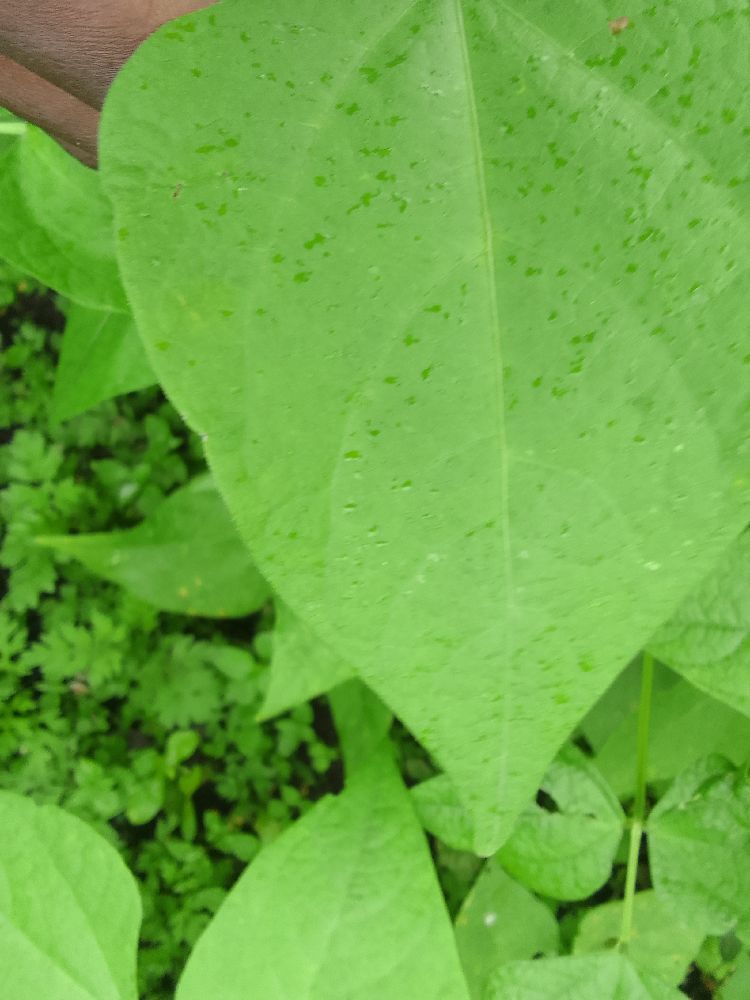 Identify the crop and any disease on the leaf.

common bean, healthy
